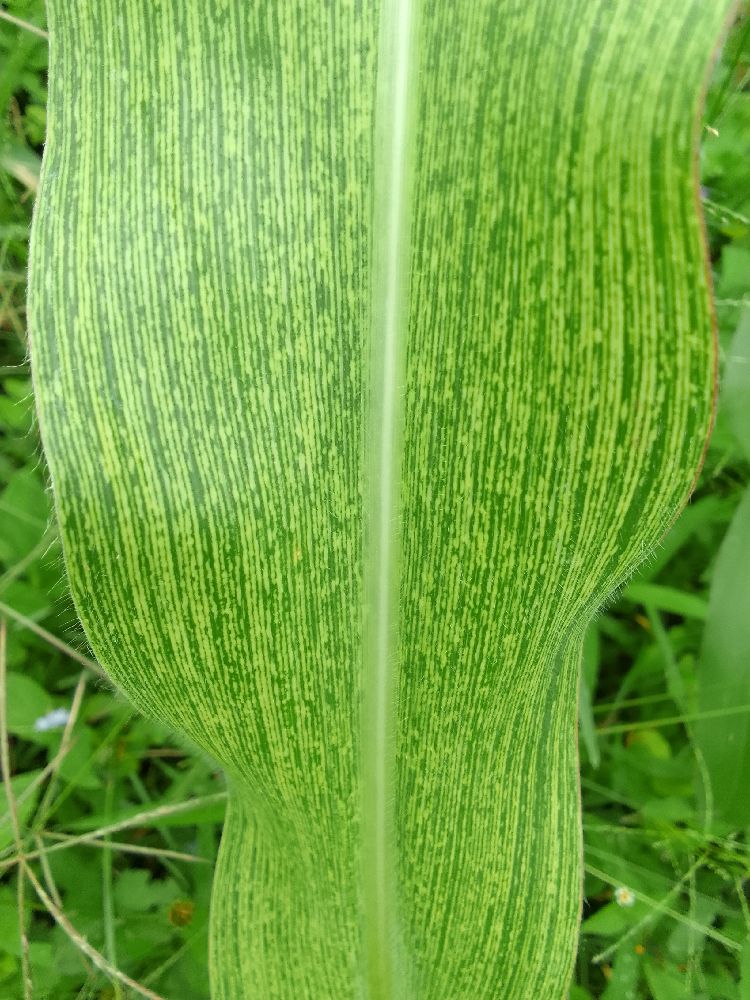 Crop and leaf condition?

maize, maize streak virus
